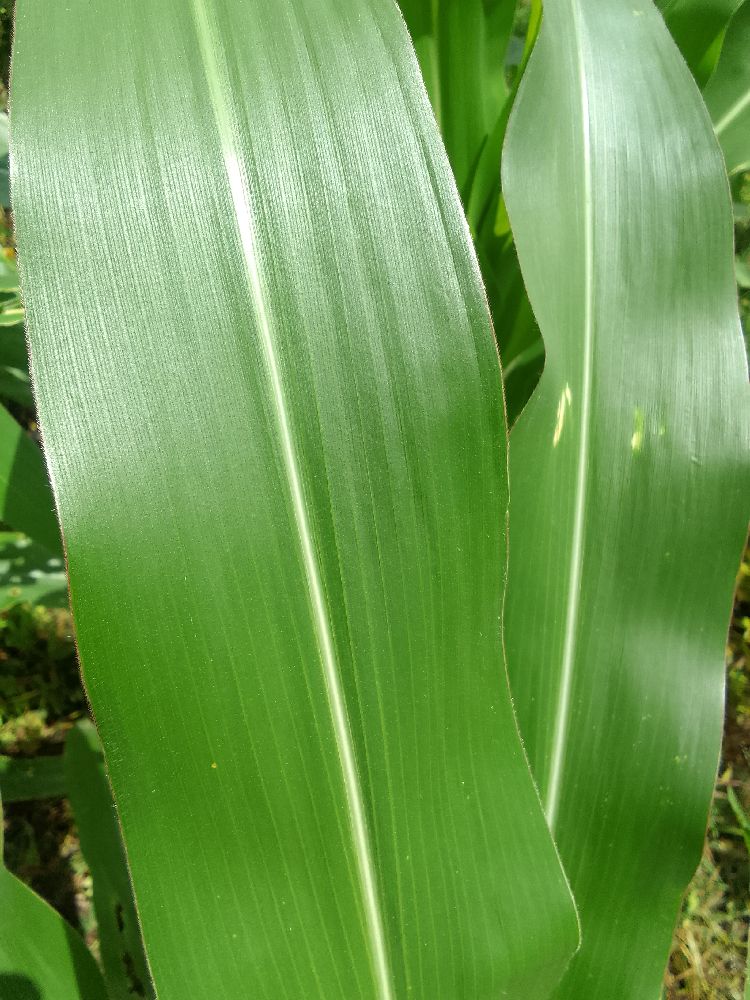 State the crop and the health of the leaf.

maize, healthy
